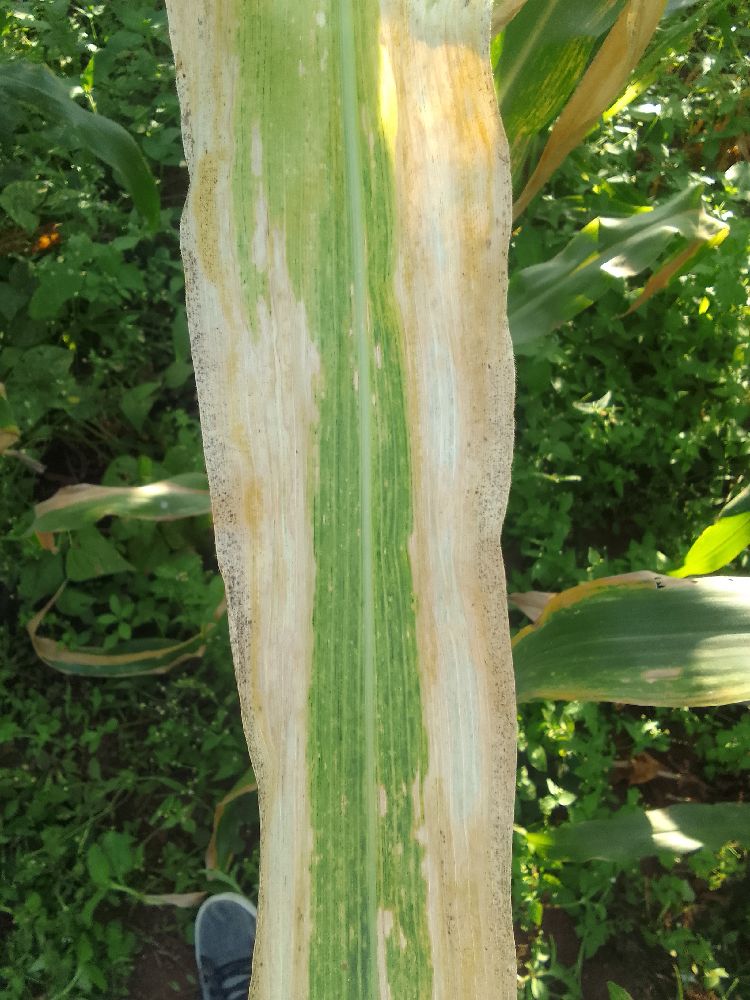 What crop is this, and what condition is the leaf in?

maize, maize lethal necrosis
